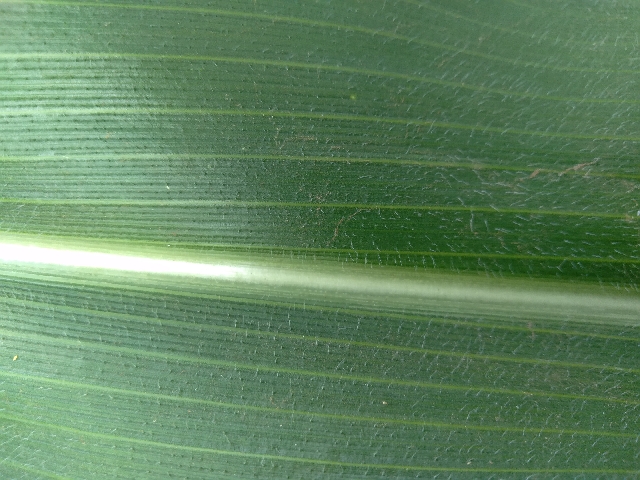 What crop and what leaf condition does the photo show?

maize, healthy
